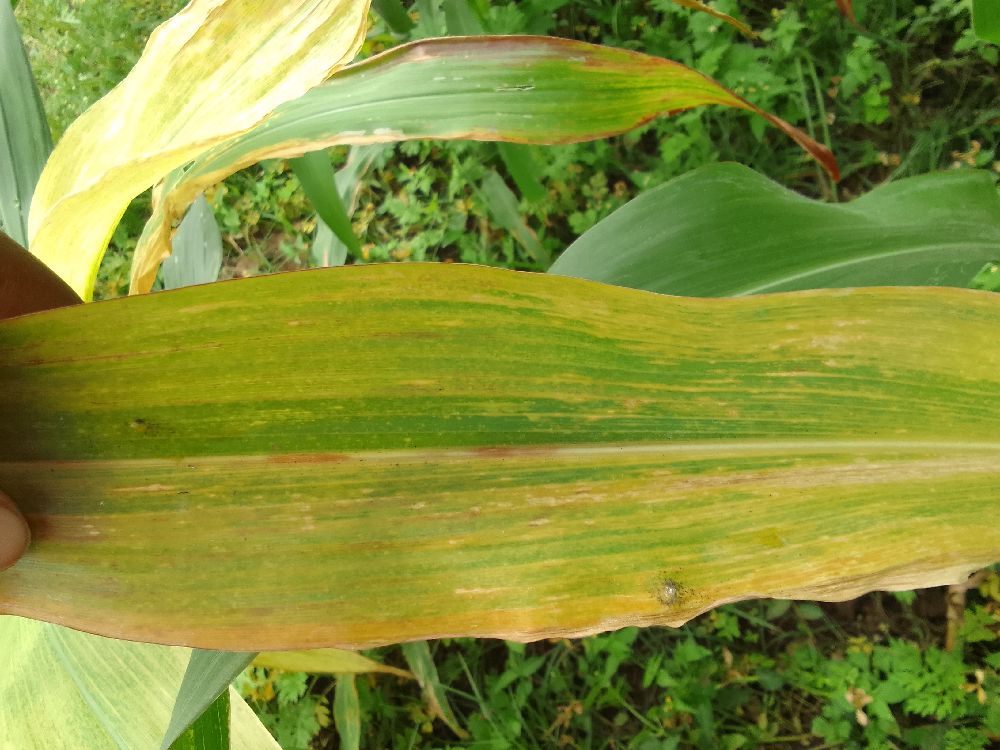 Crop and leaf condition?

maize, maize lethal necrosis
